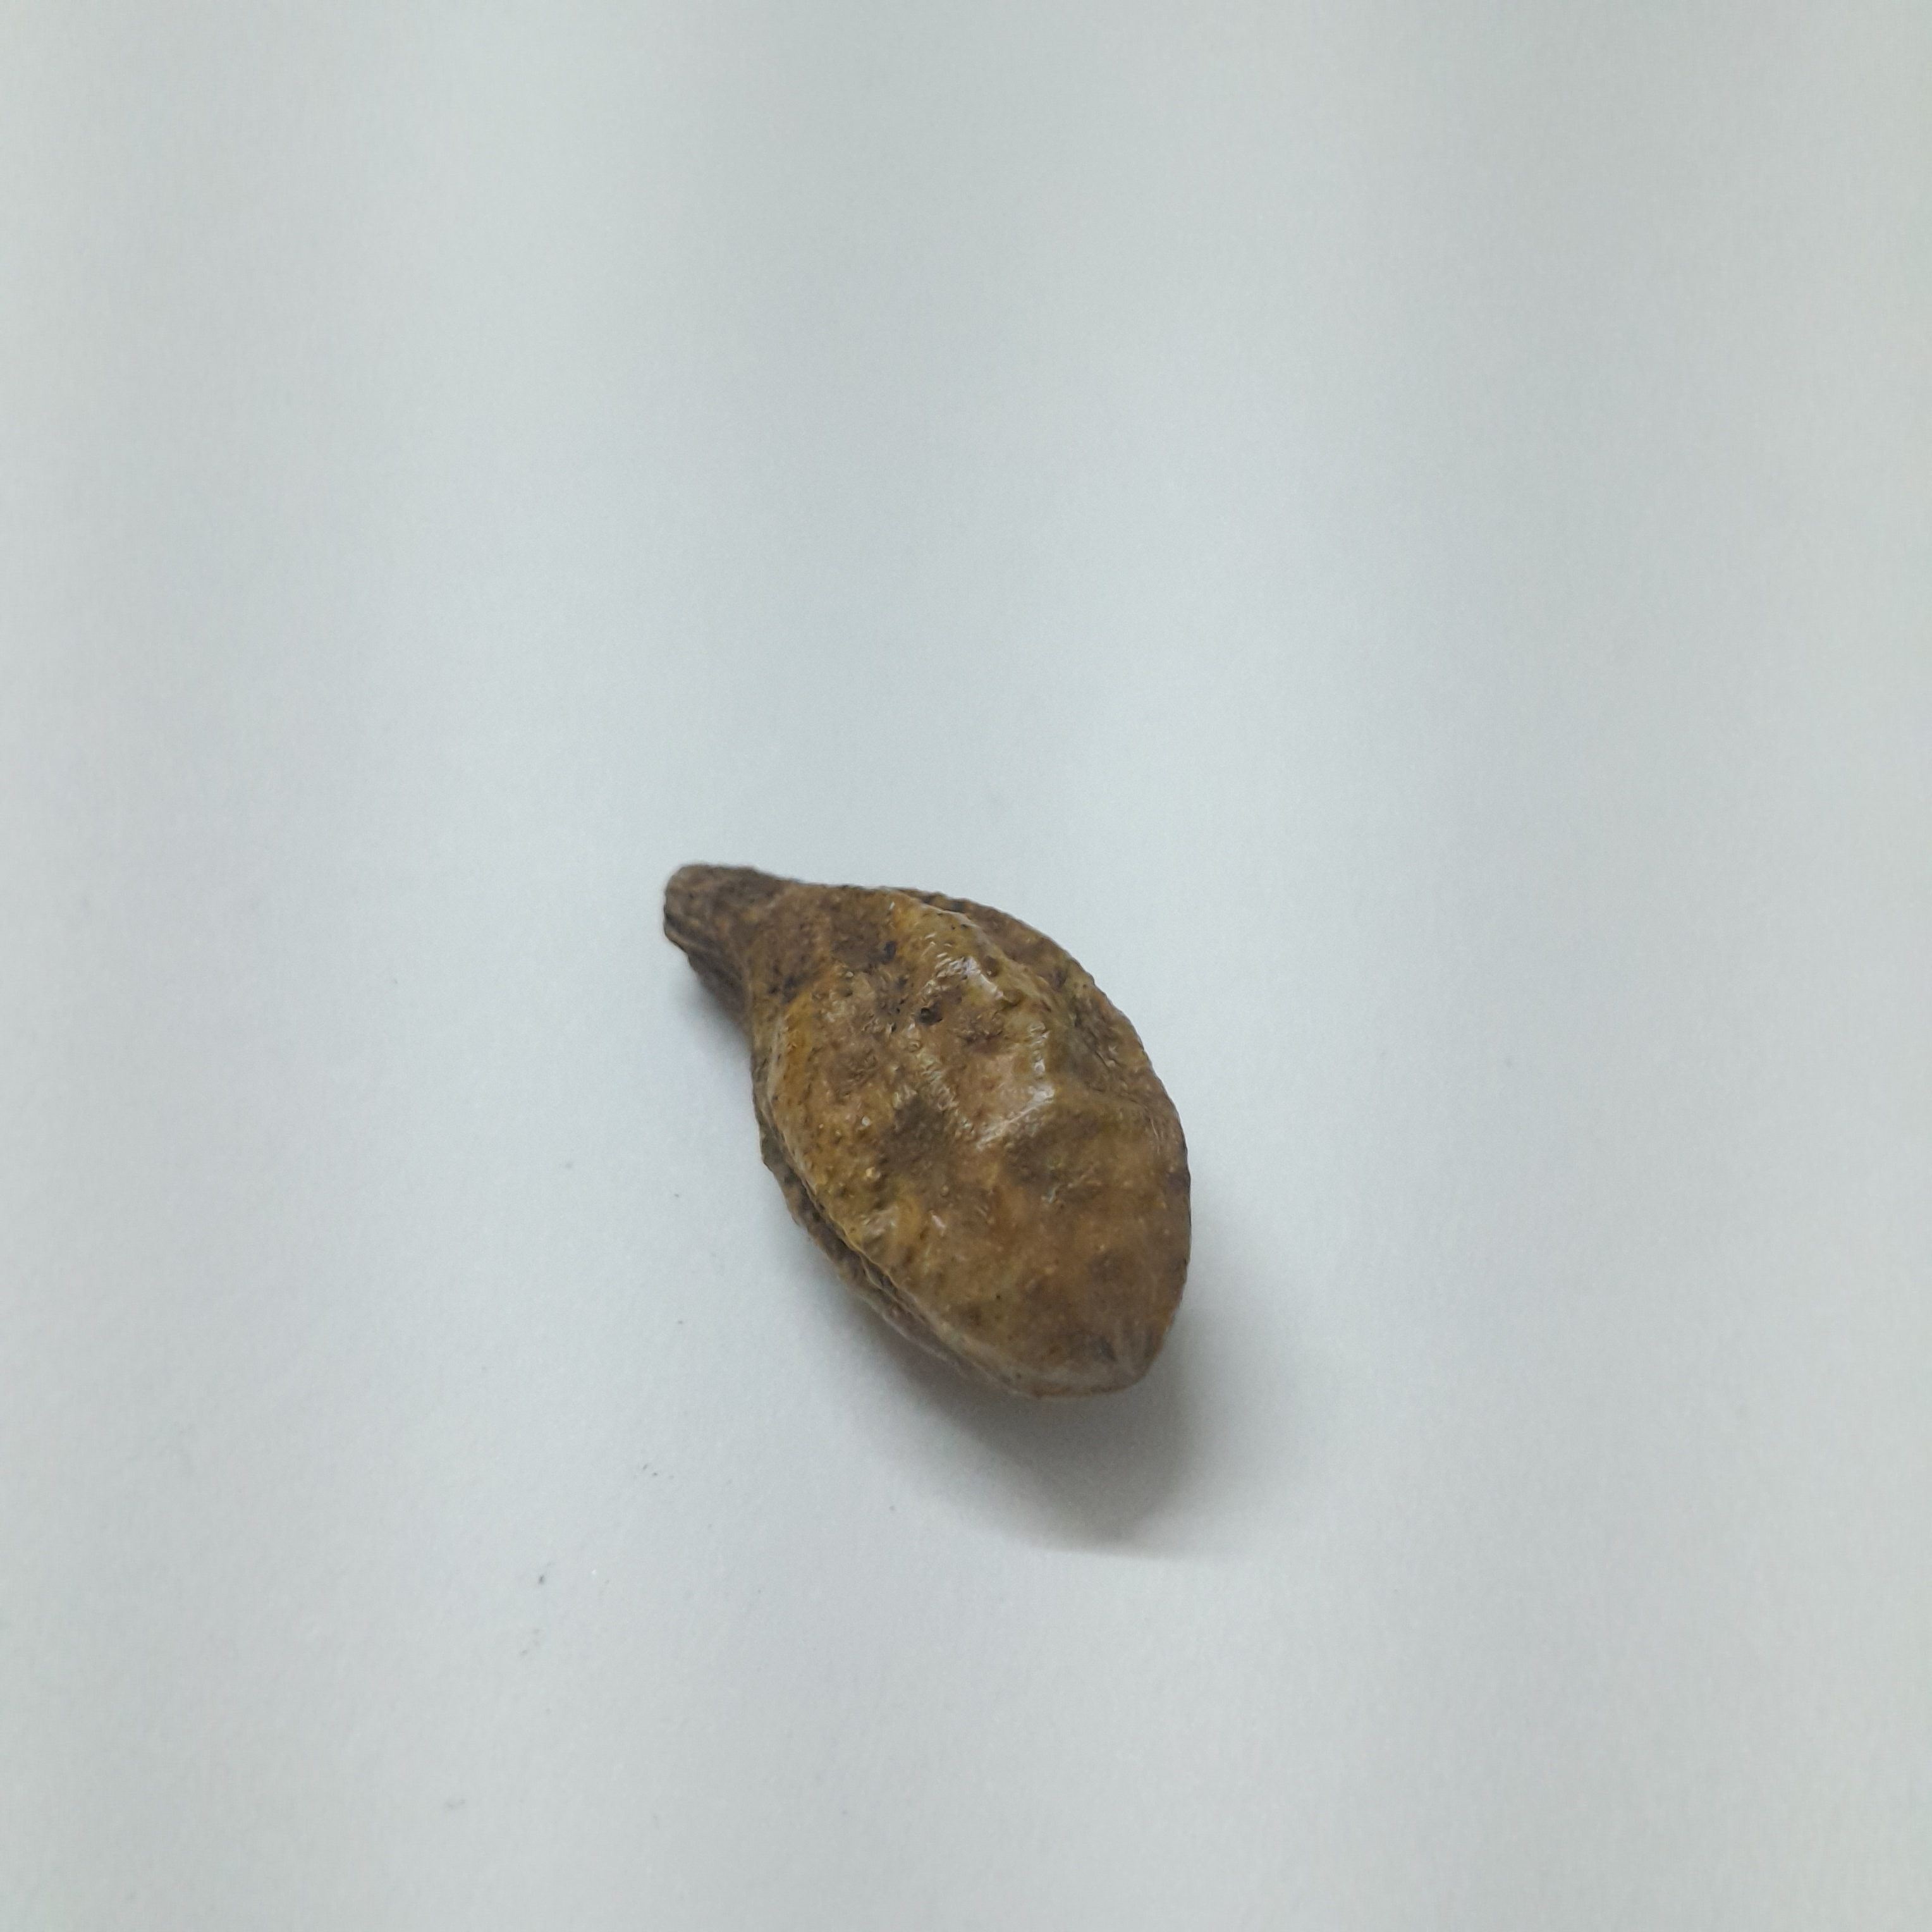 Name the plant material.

hirdaa
